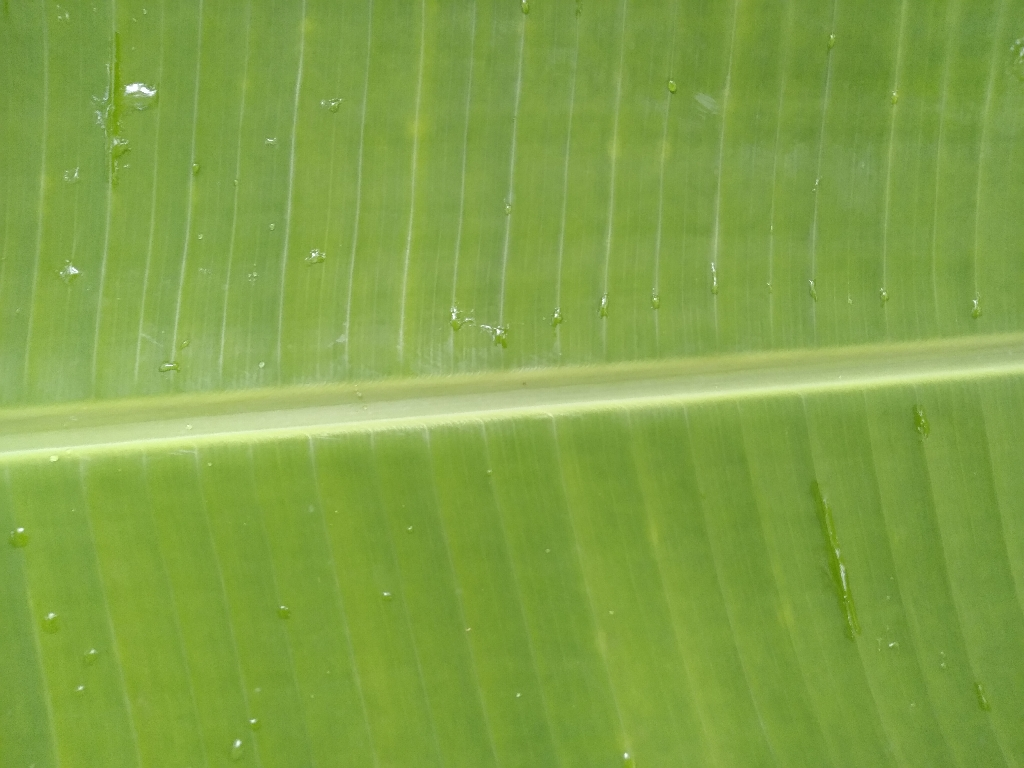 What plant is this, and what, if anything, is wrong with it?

banana, healthy
